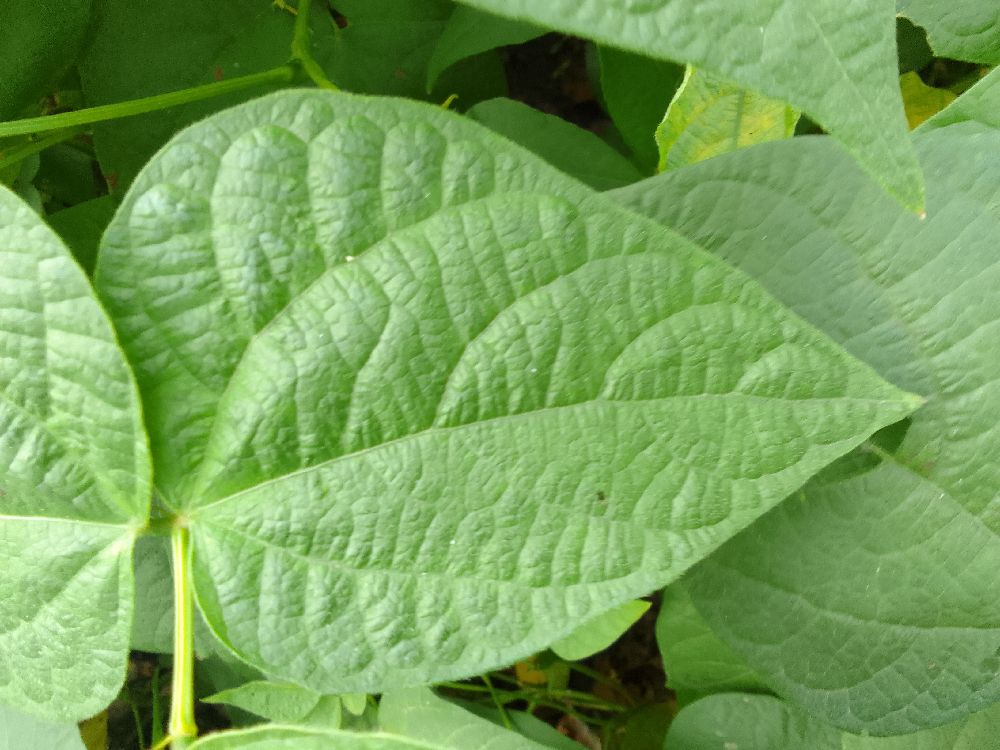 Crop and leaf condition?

common bean, healthy
